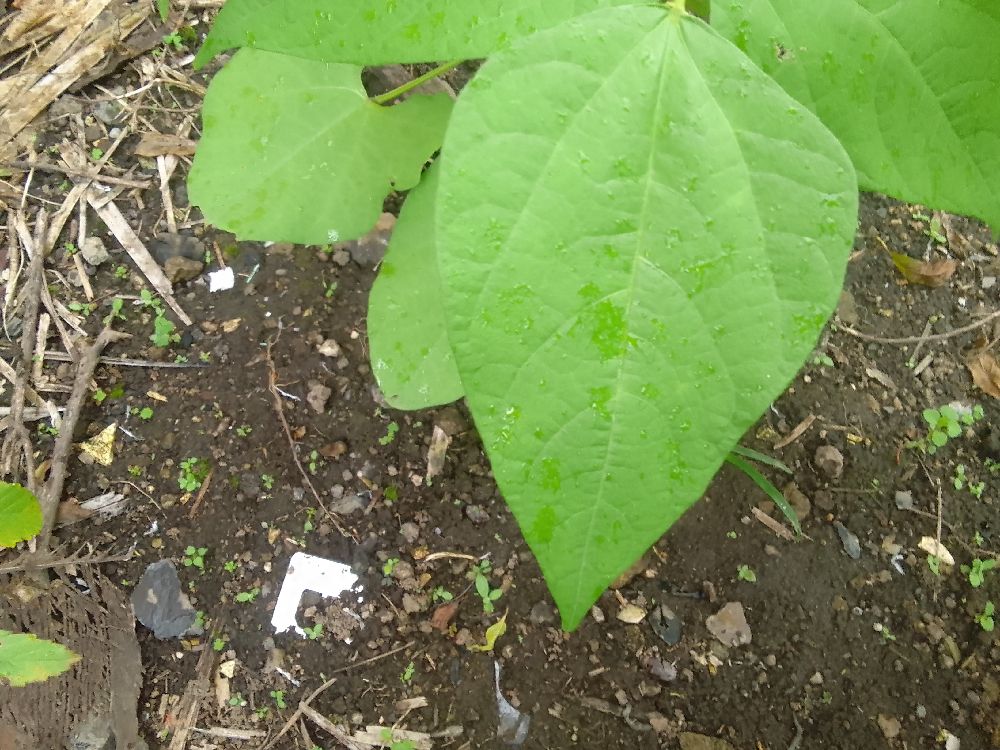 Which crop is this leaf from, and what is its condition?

common bean, healthy
